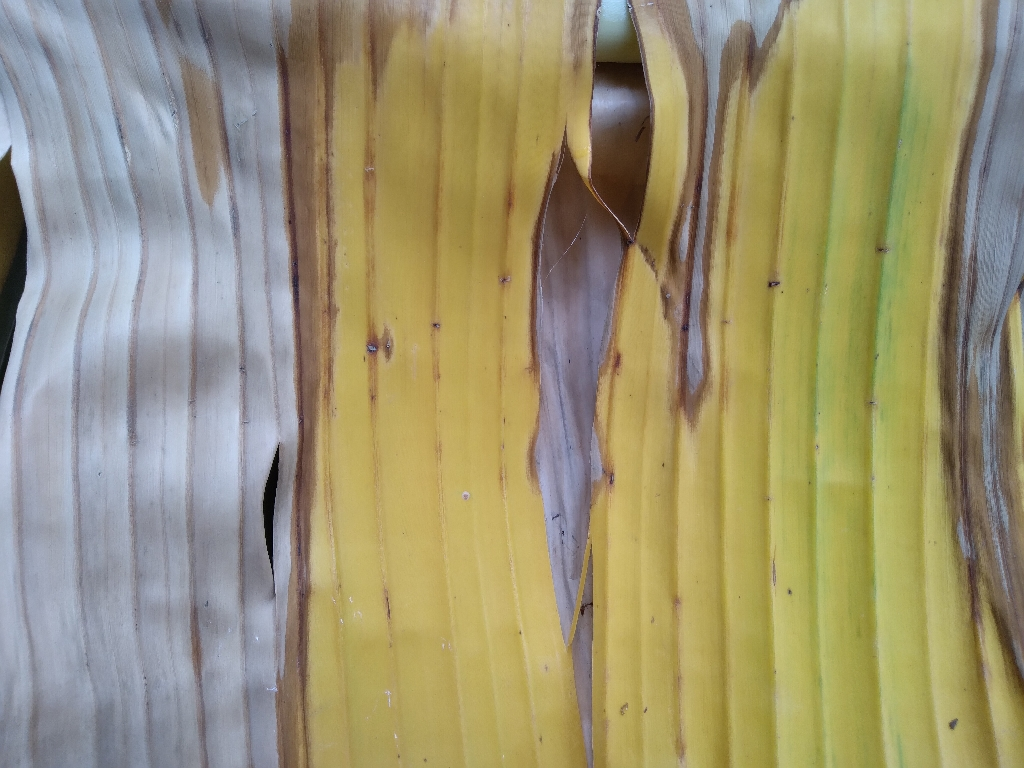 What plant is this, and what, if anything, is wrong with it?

banana, fusarium wilt race 1
